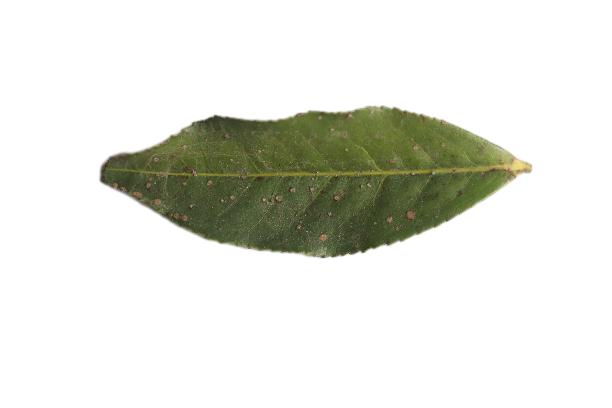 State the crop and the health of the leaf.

tea, algal leaf
